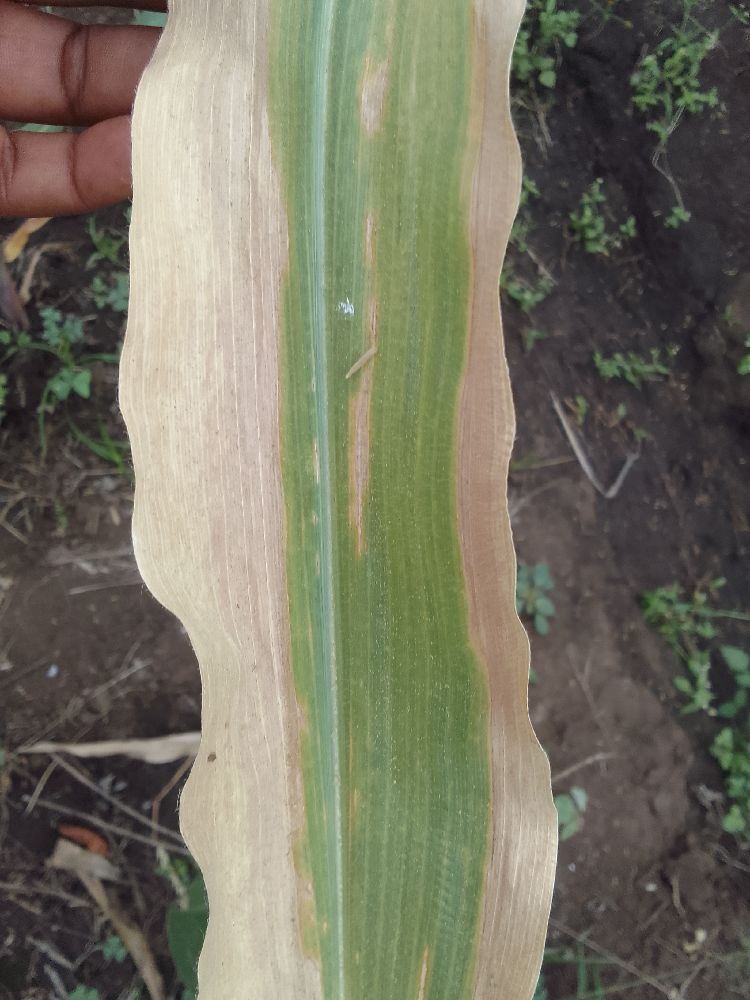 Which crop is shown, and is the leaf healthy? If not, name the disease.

maize, maize lethal necrosis
